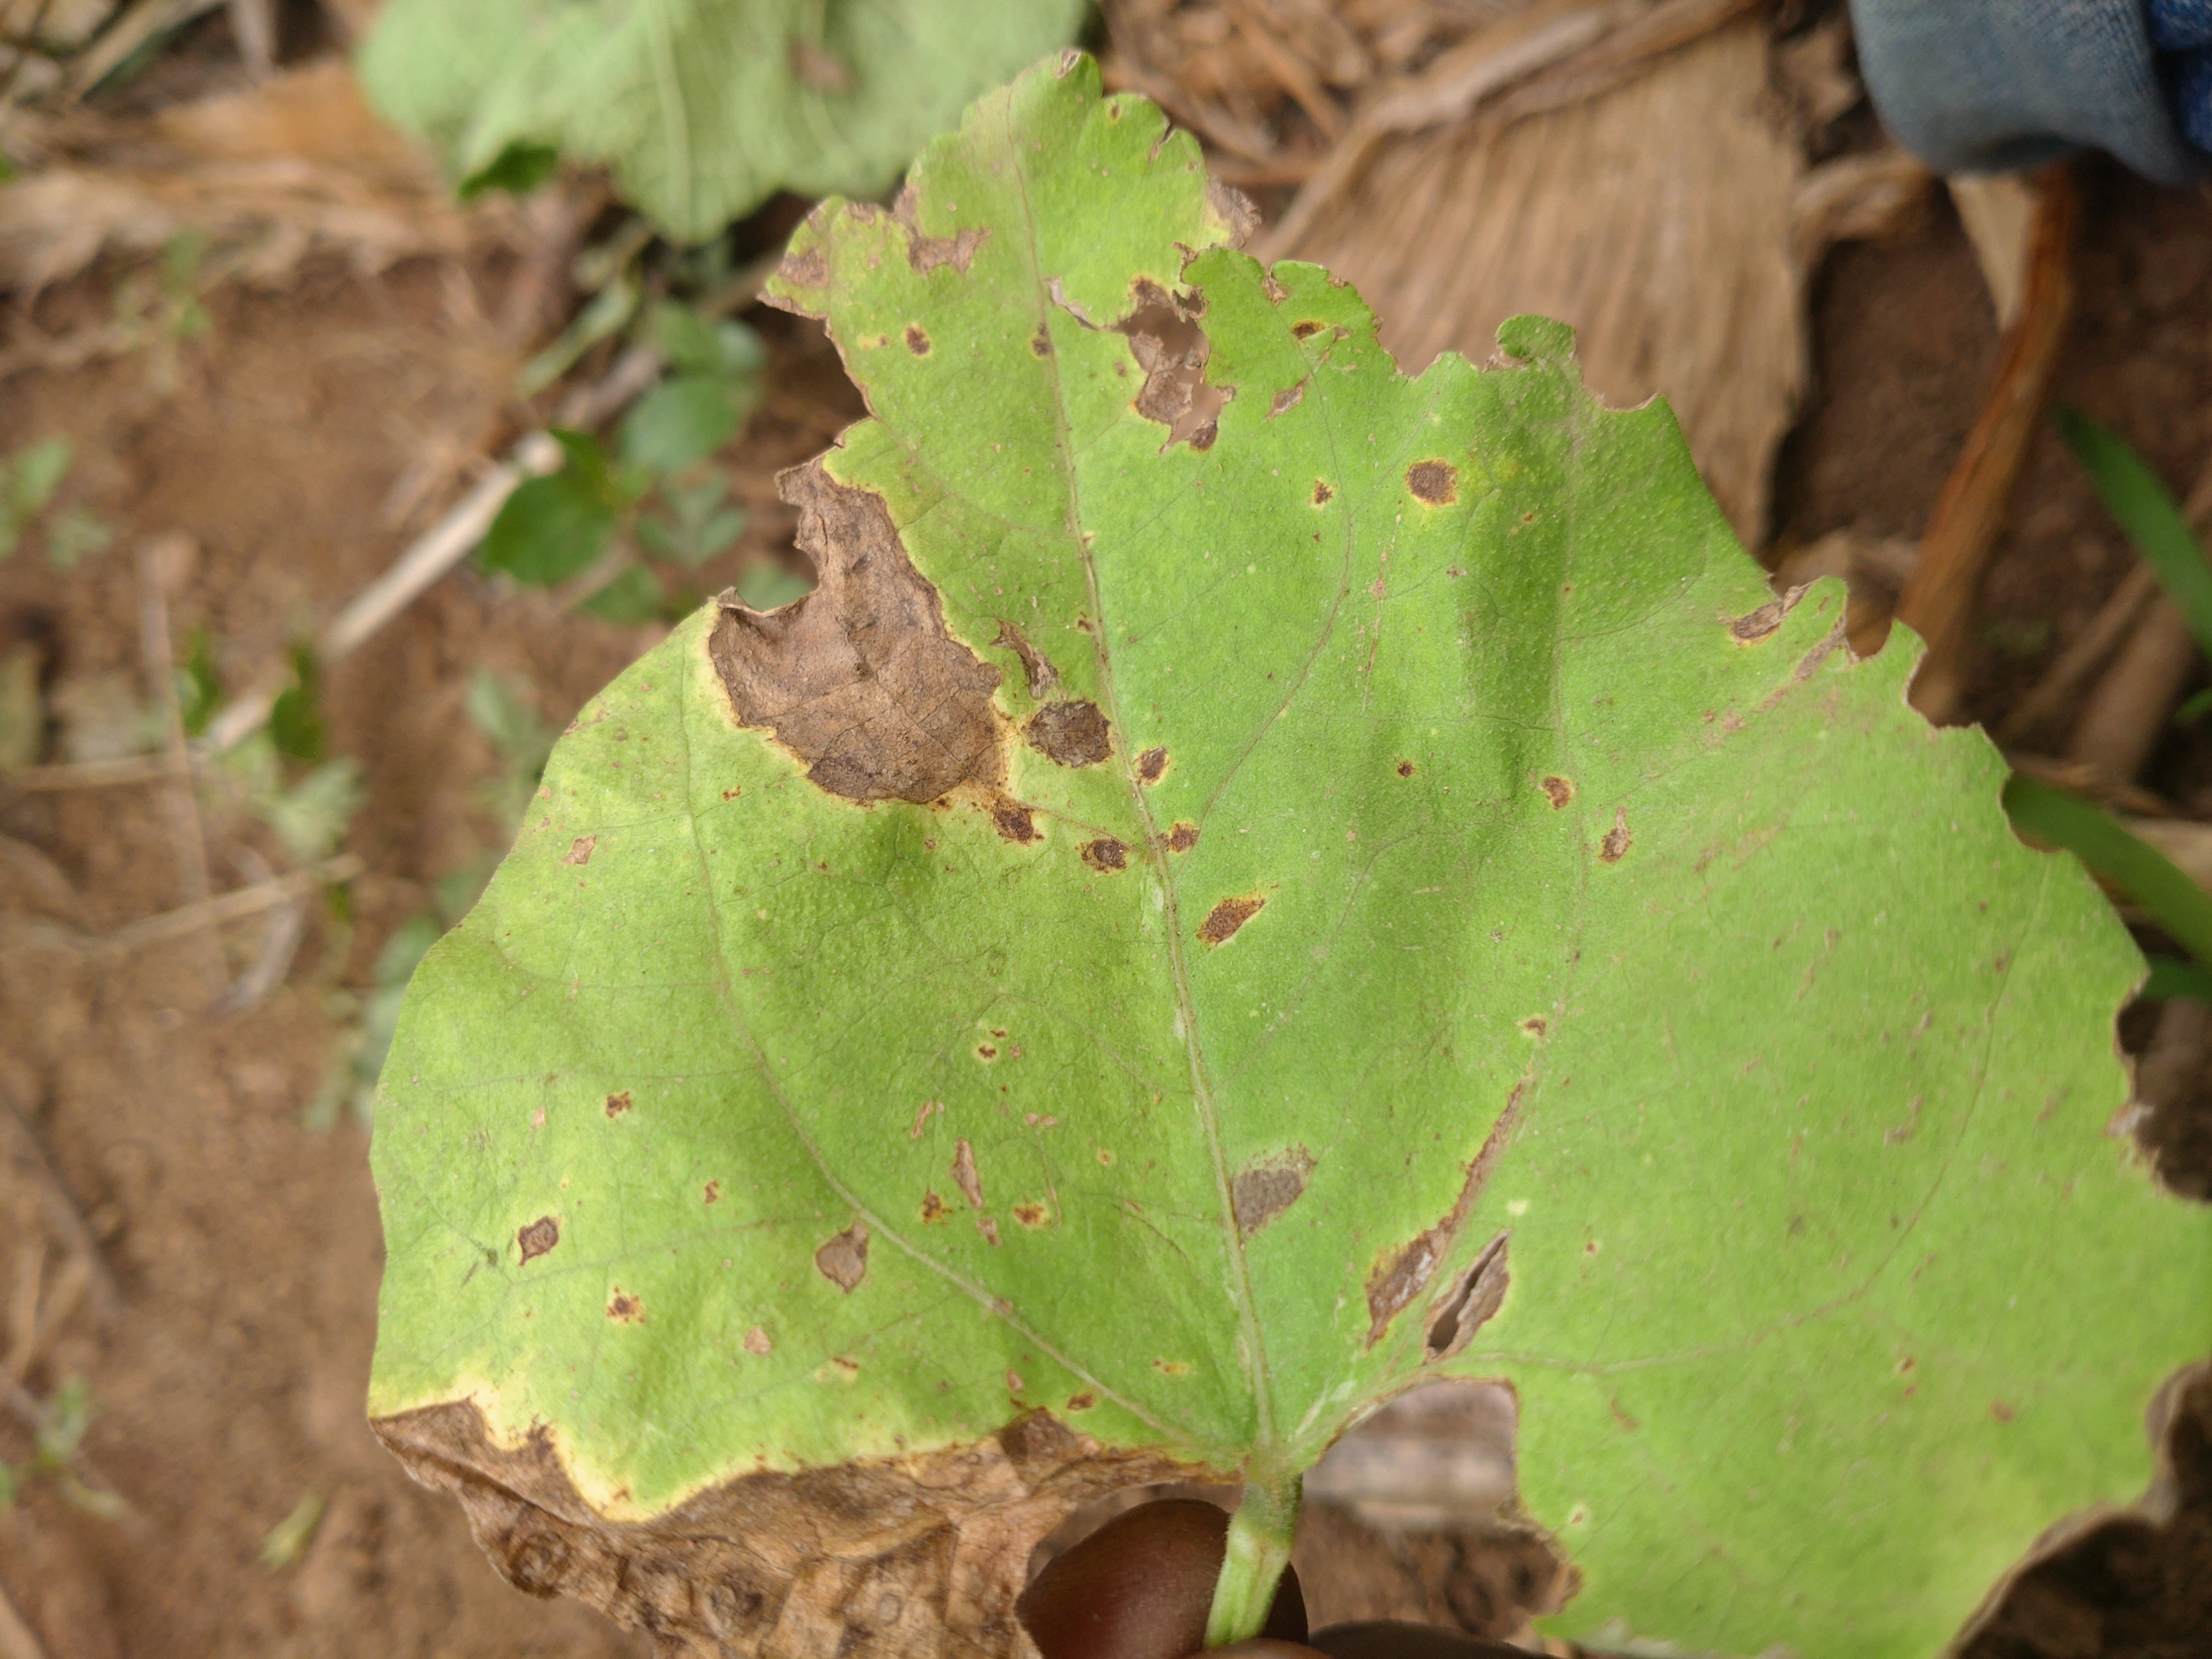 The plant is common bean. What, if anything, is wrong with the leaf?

anthracnose
